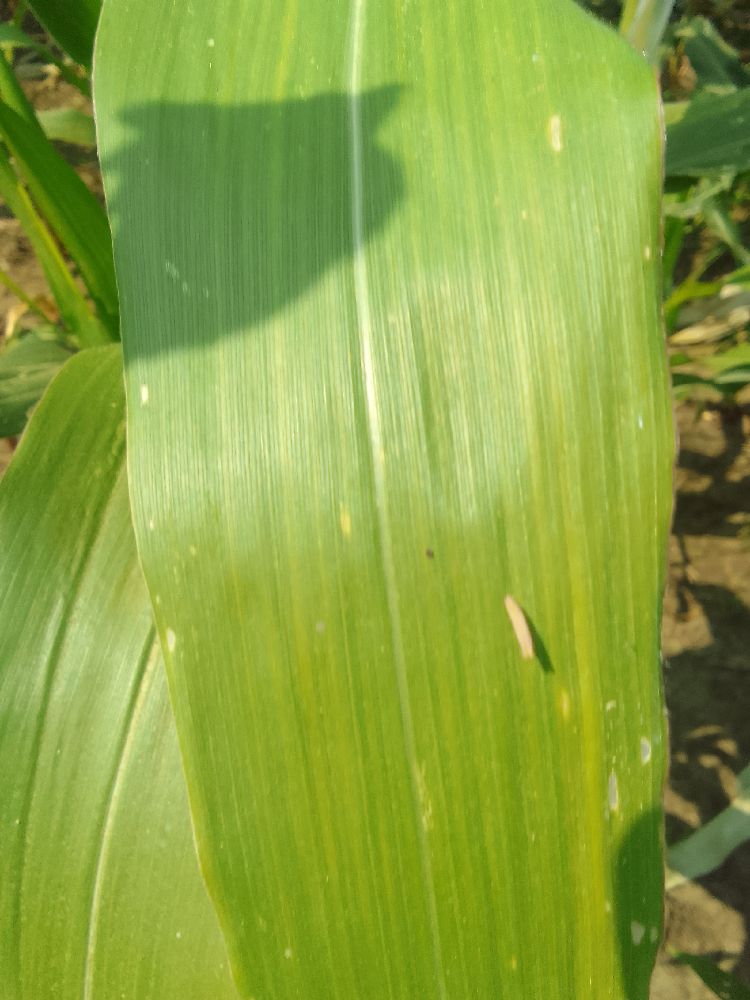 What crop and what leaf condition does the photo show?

maize, healthy
